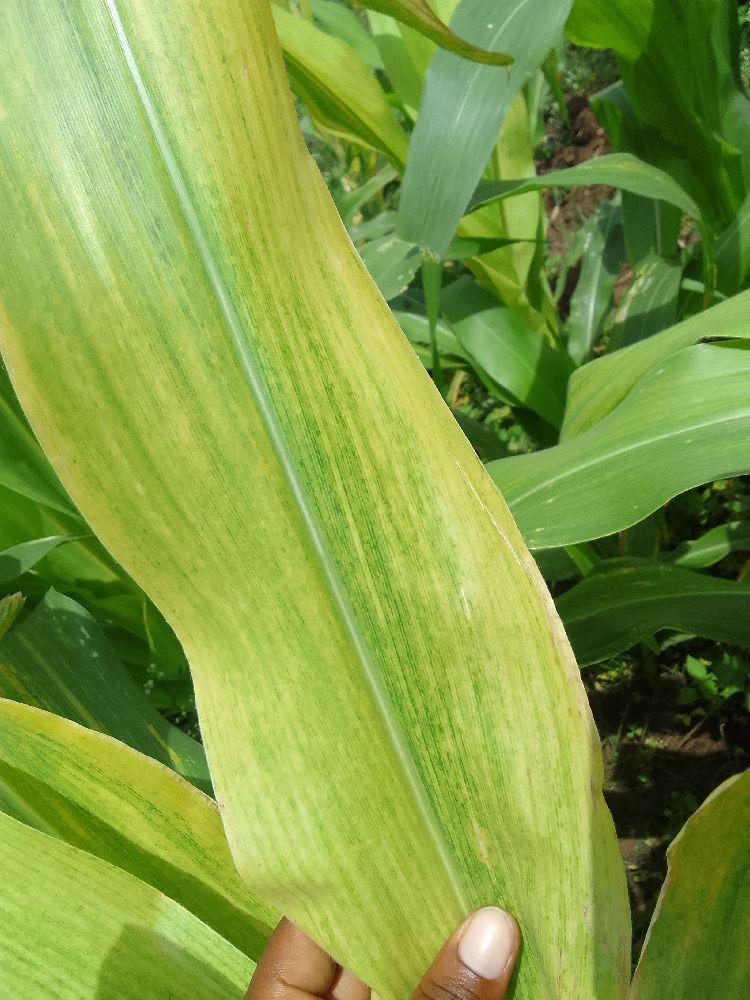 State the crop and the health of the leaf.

maize, maize lethal necrosis
